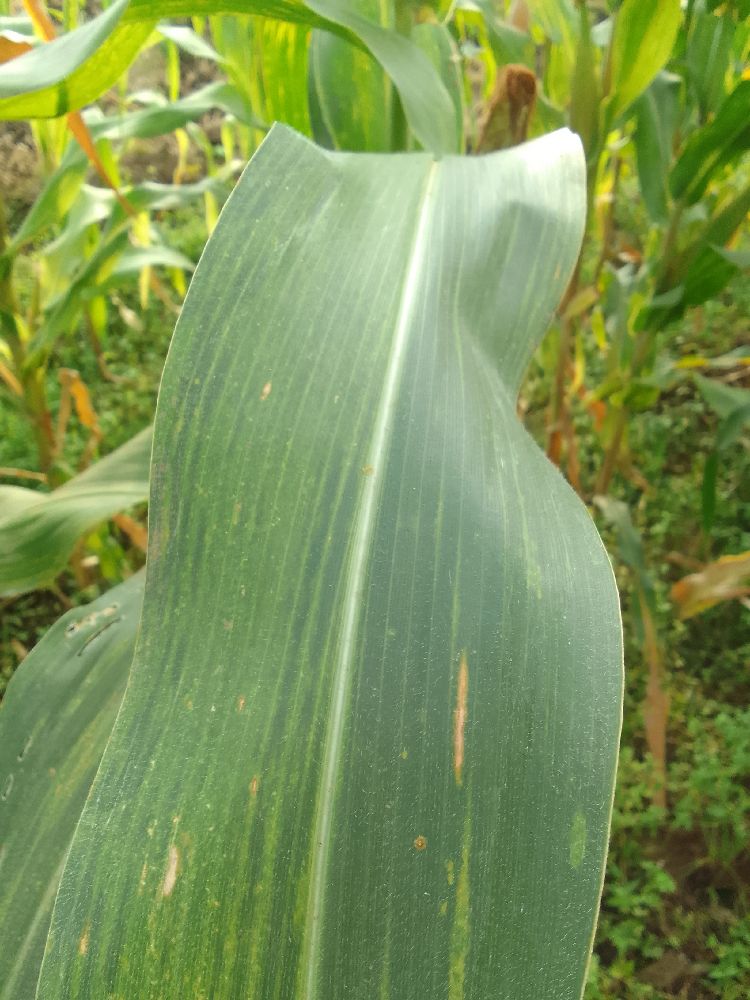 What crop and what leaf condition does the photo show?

maize, maize lethal necrosis
